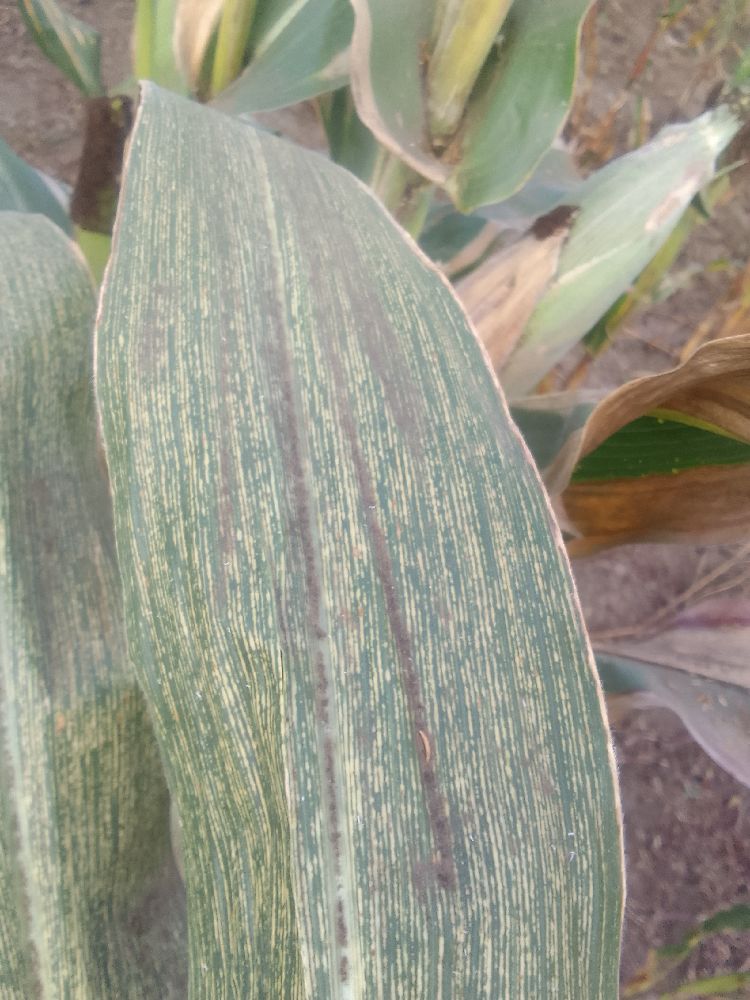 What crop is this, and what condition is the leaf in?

maize, maize streak virus
